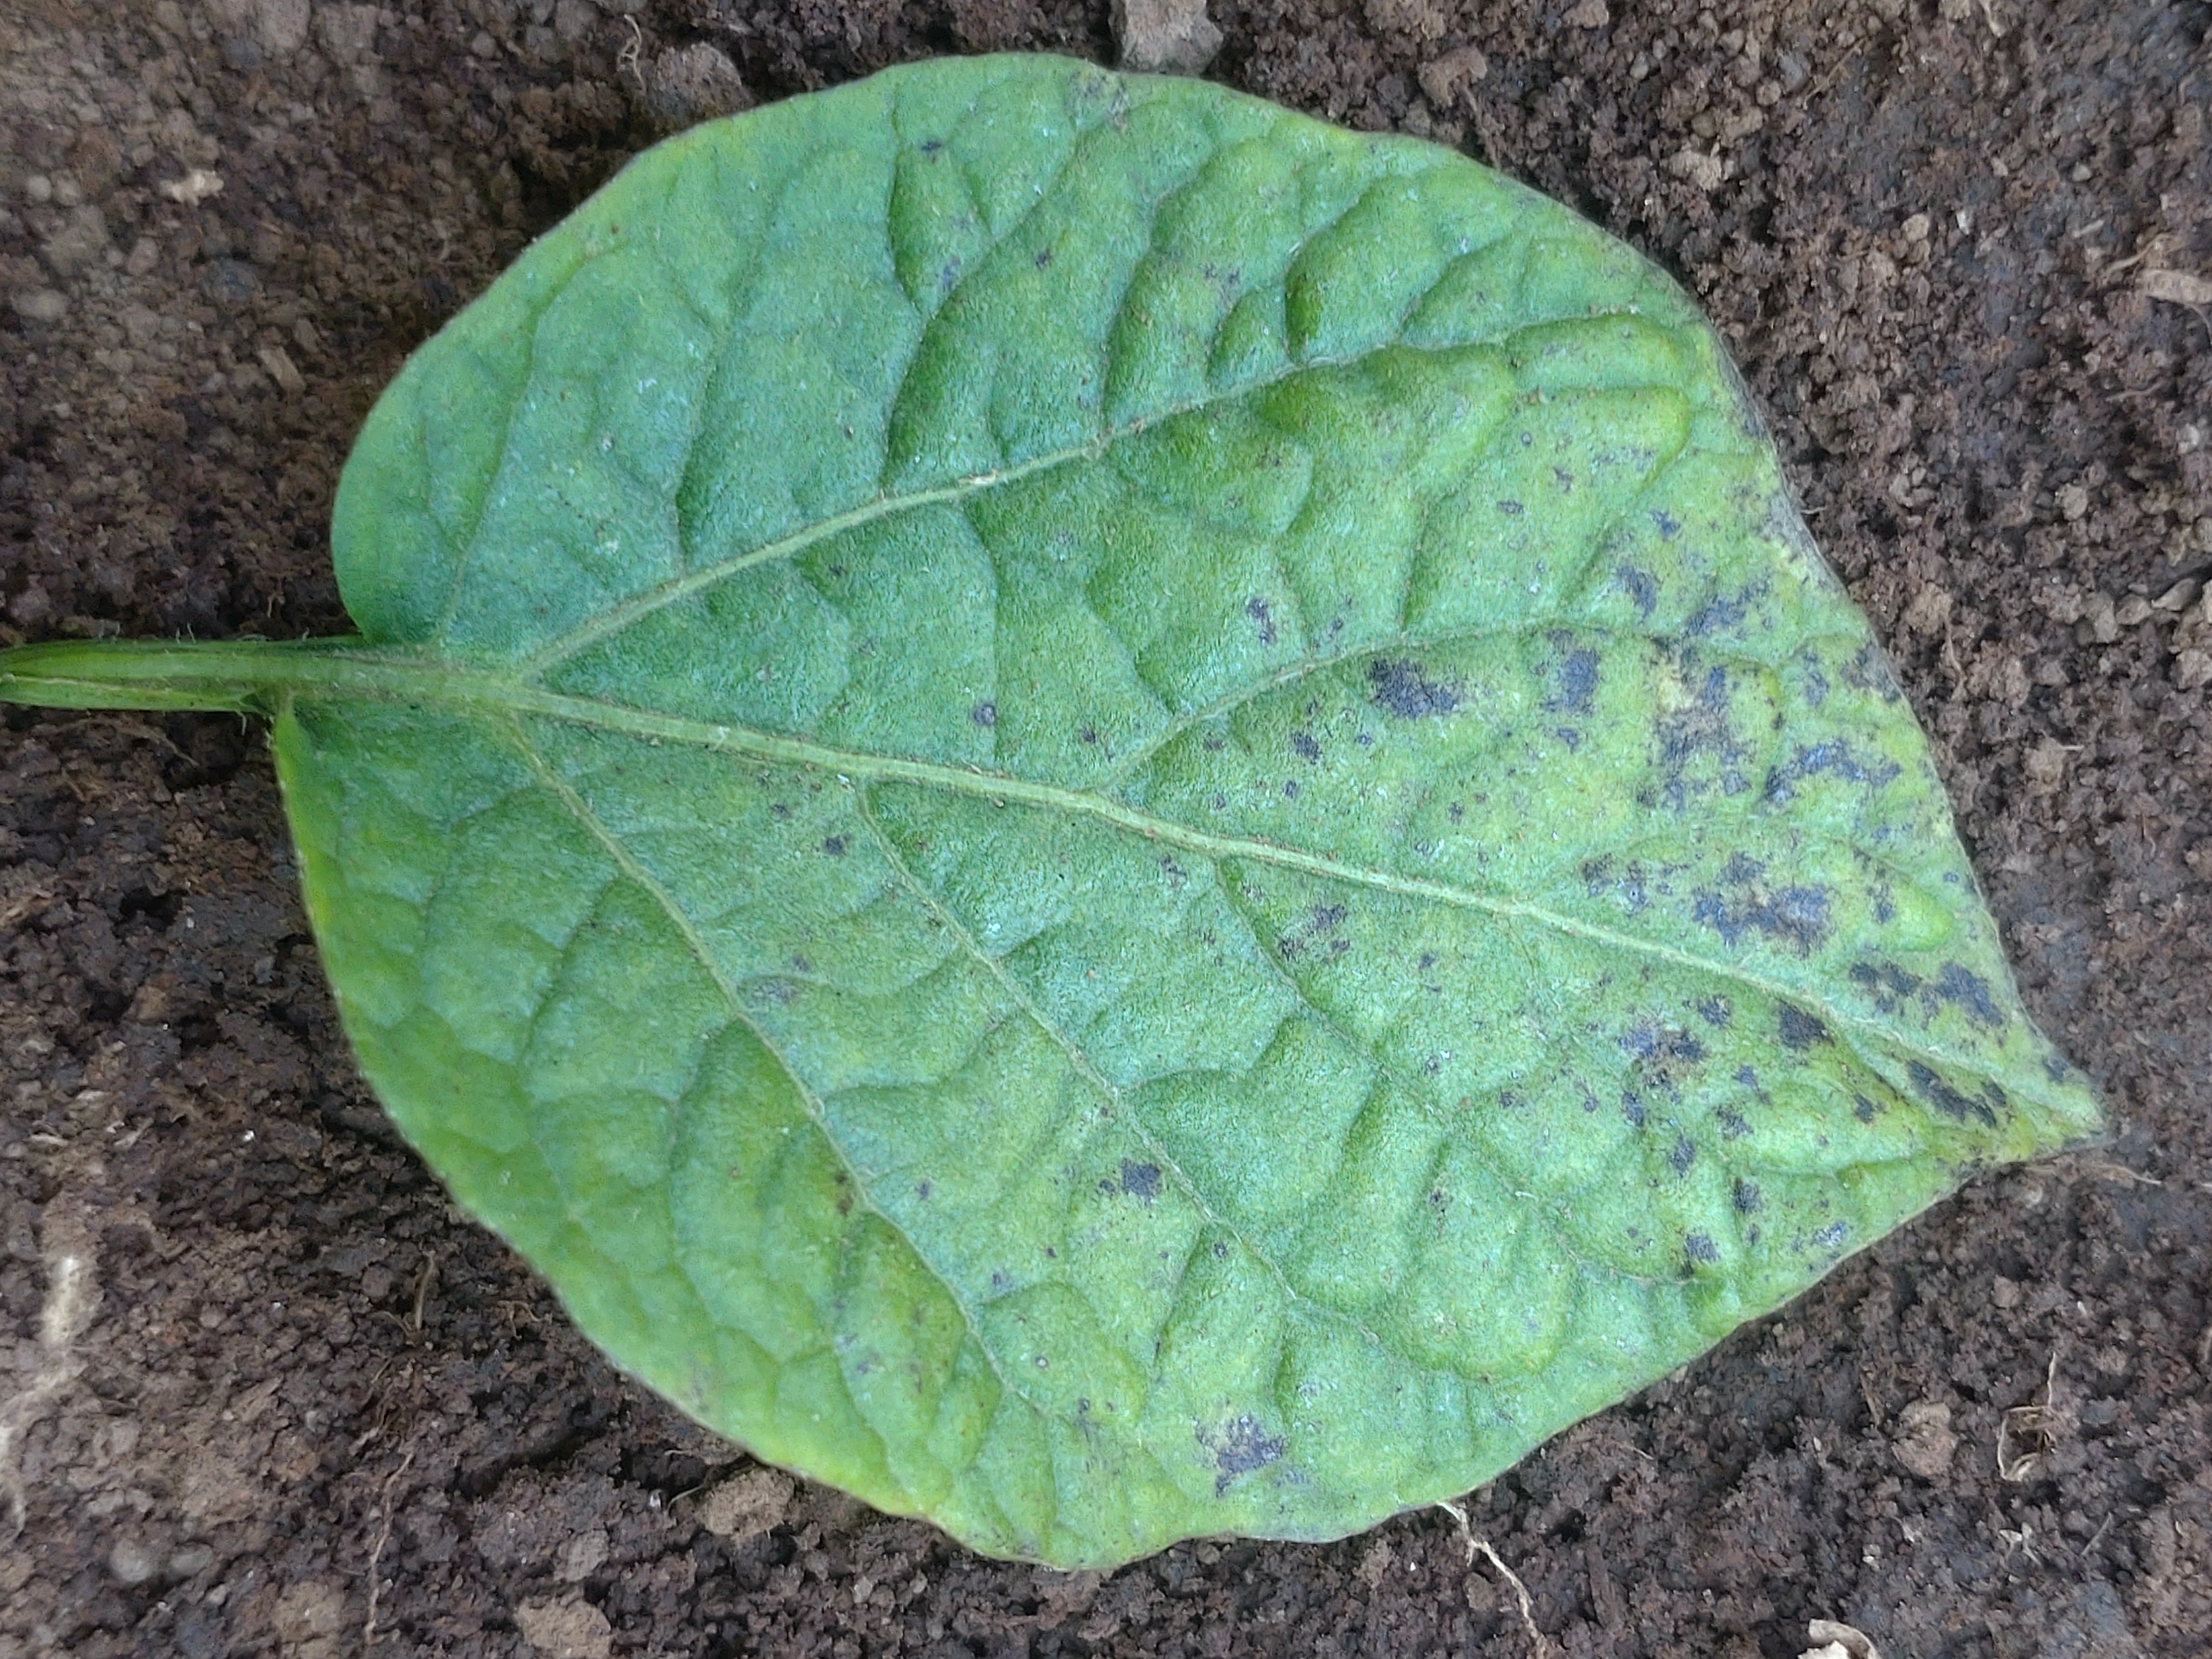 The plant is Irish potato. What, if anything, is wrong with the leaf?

late blight
